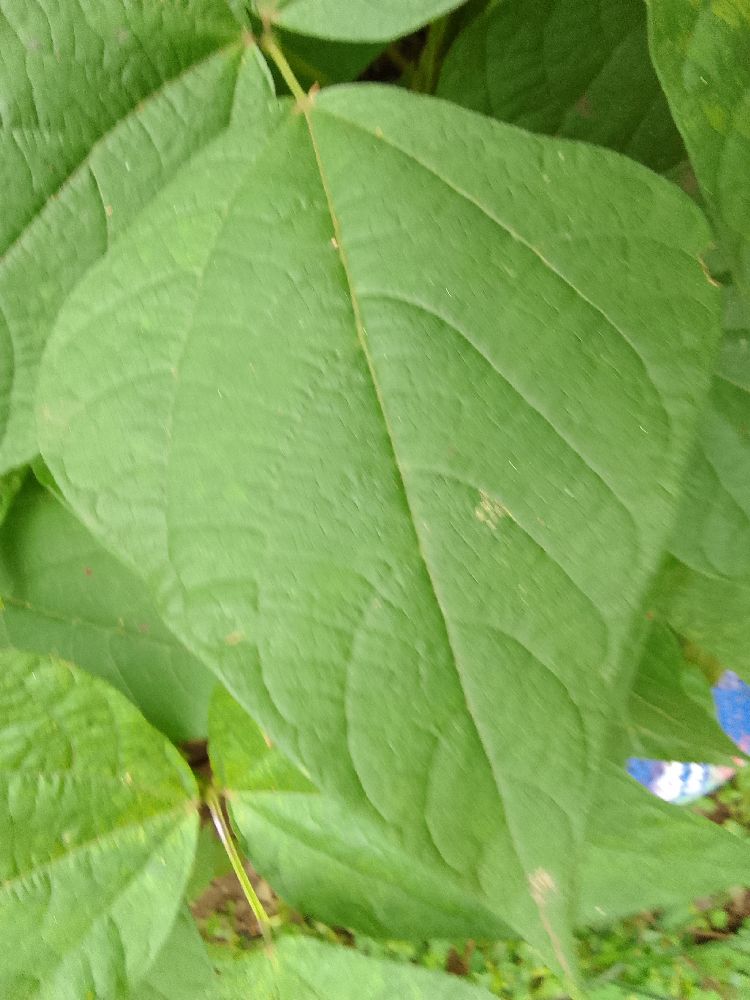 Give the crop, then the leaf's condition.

common bean, healthy
